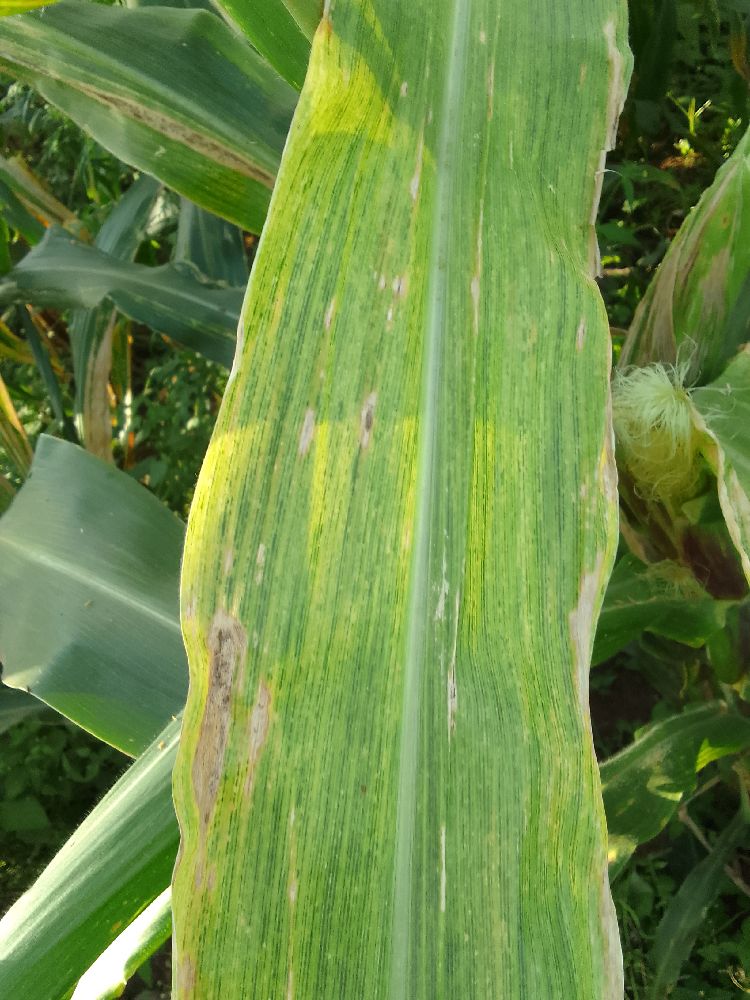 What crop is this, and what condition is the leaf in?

maize, maize lethal necrosis
